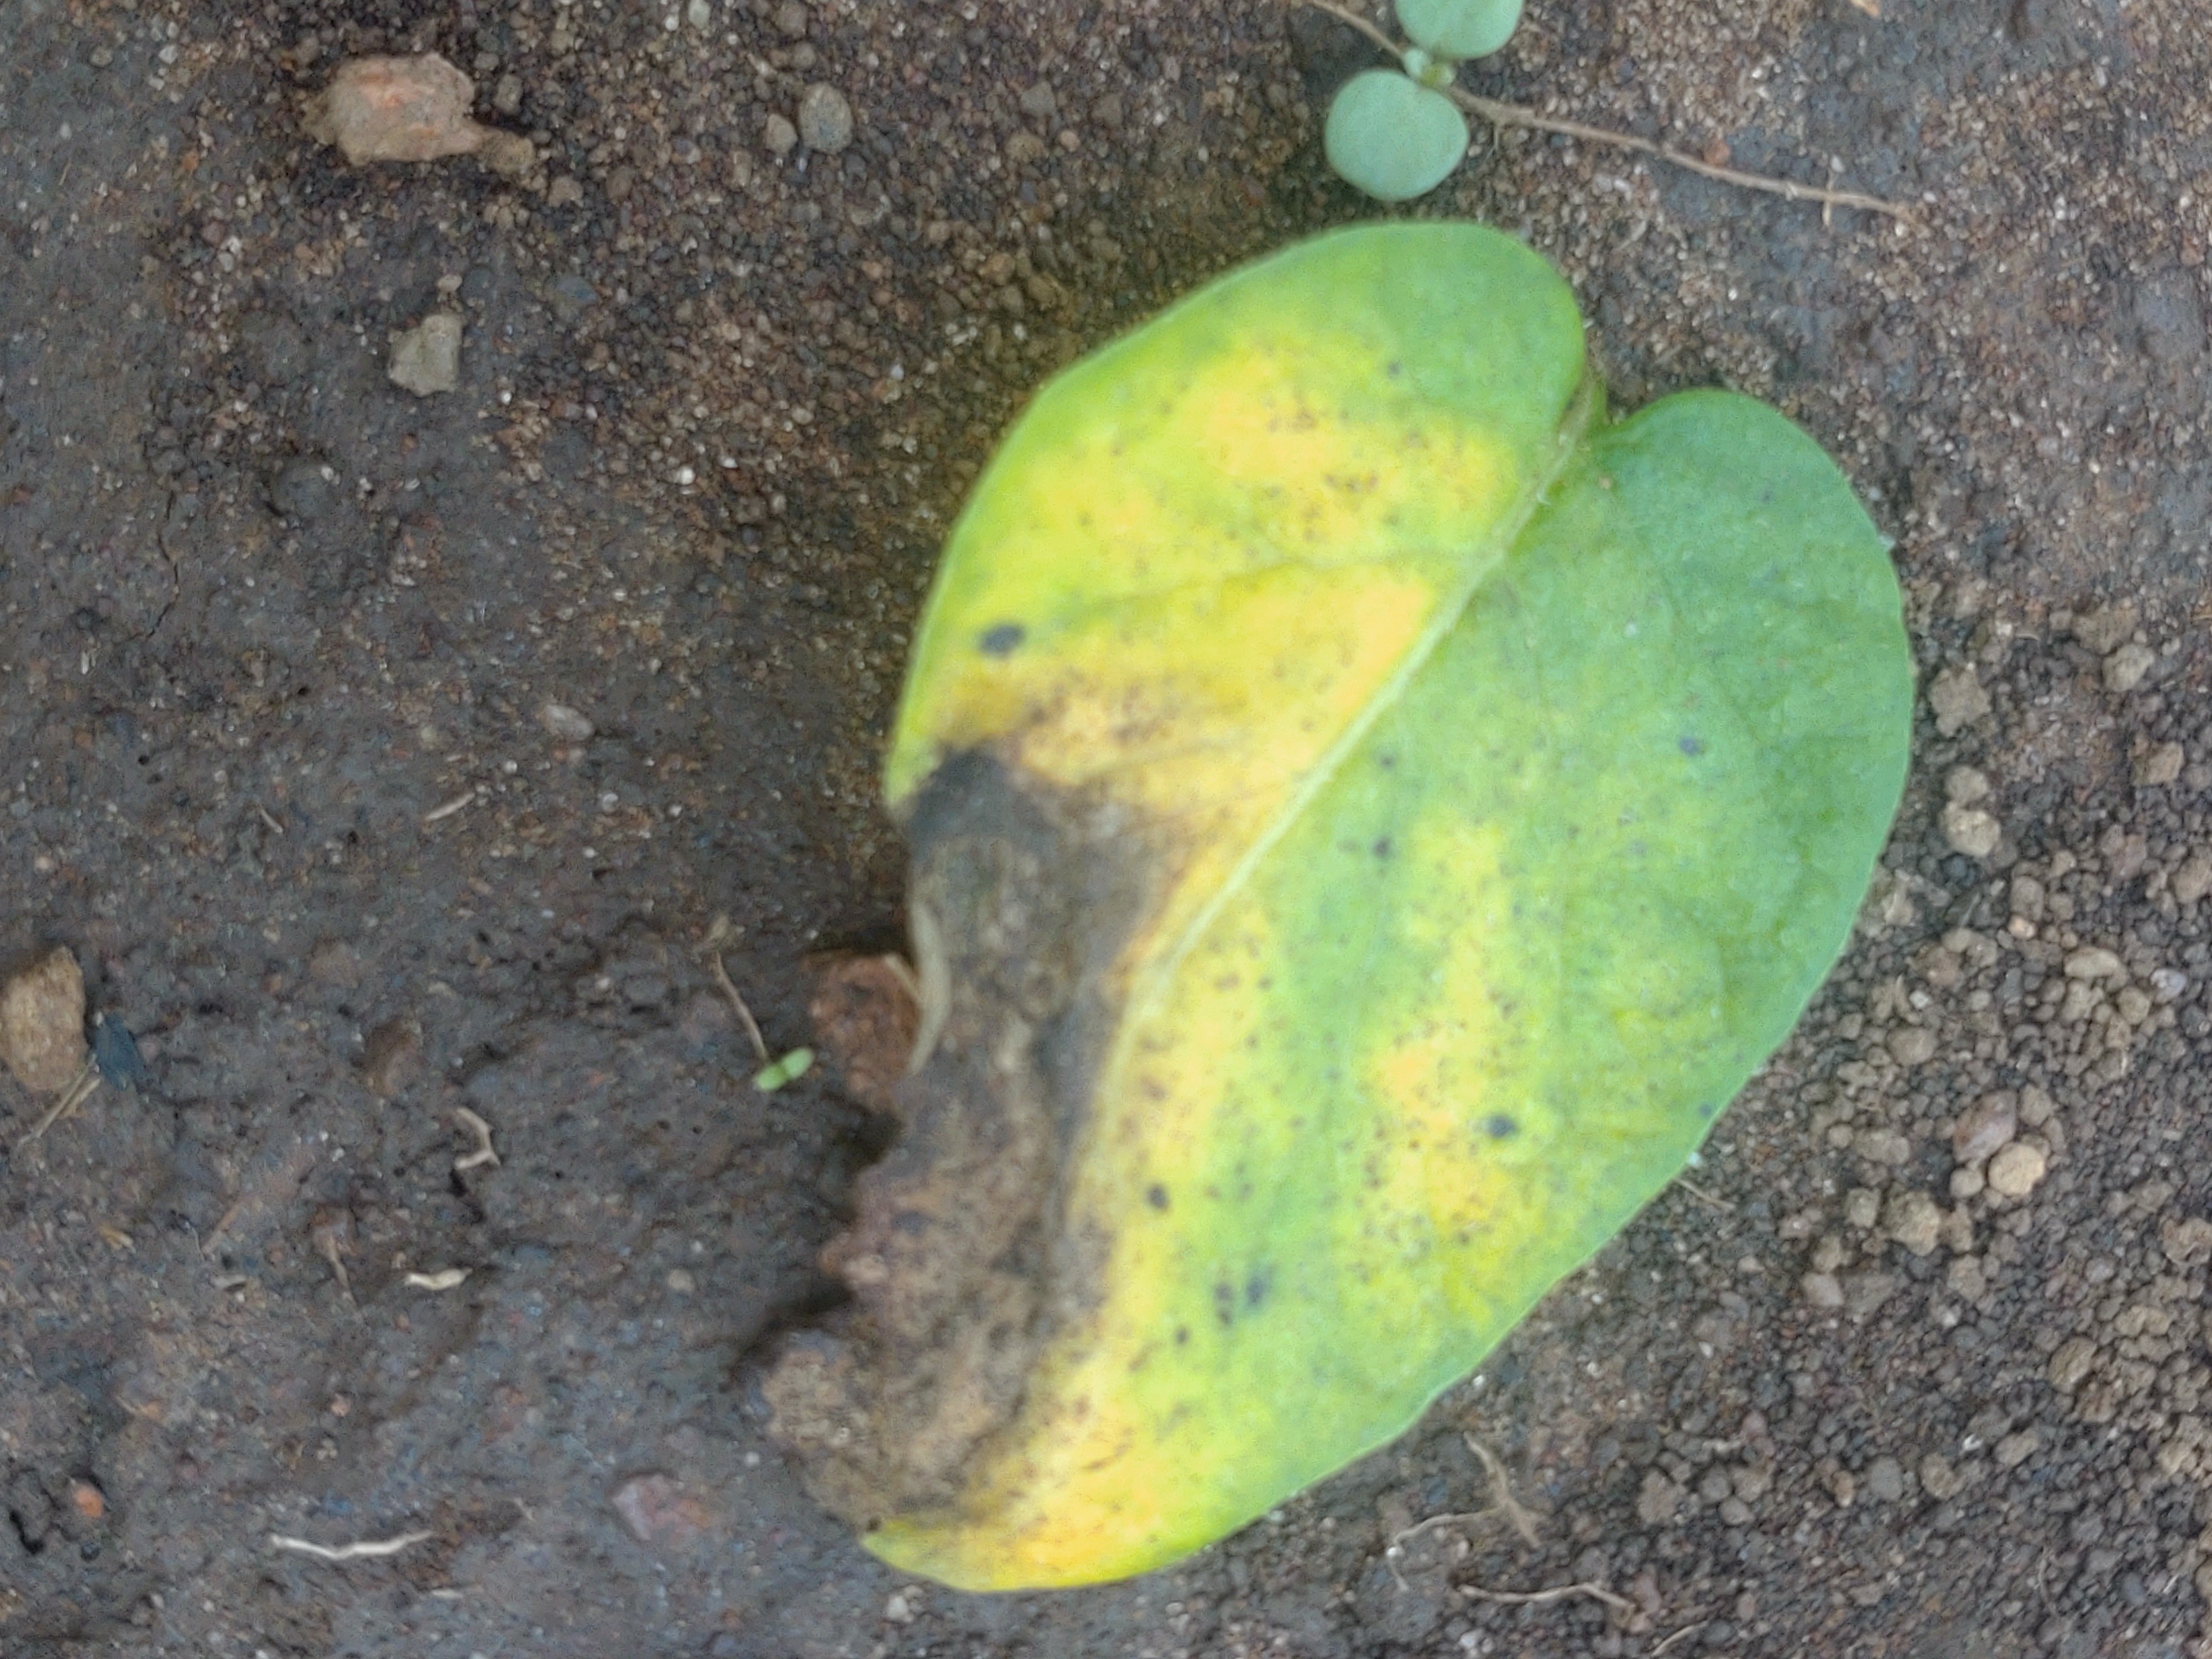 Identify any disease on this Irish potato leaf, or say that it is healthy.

late blight
